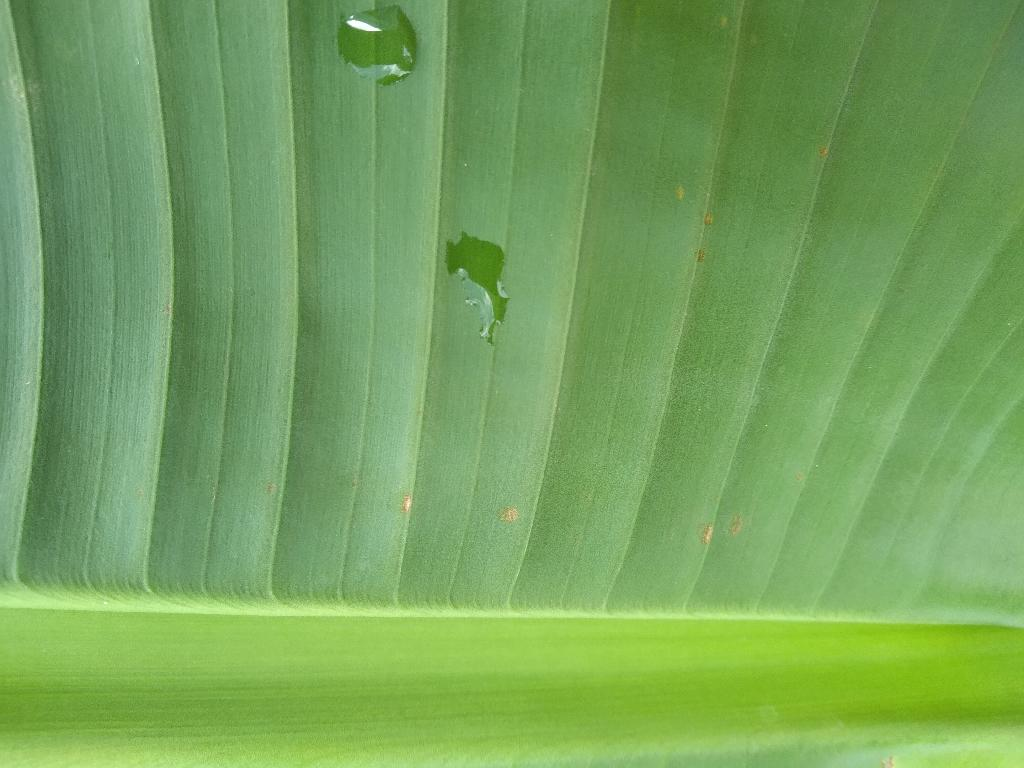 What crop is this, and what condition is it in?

banana, healthy
